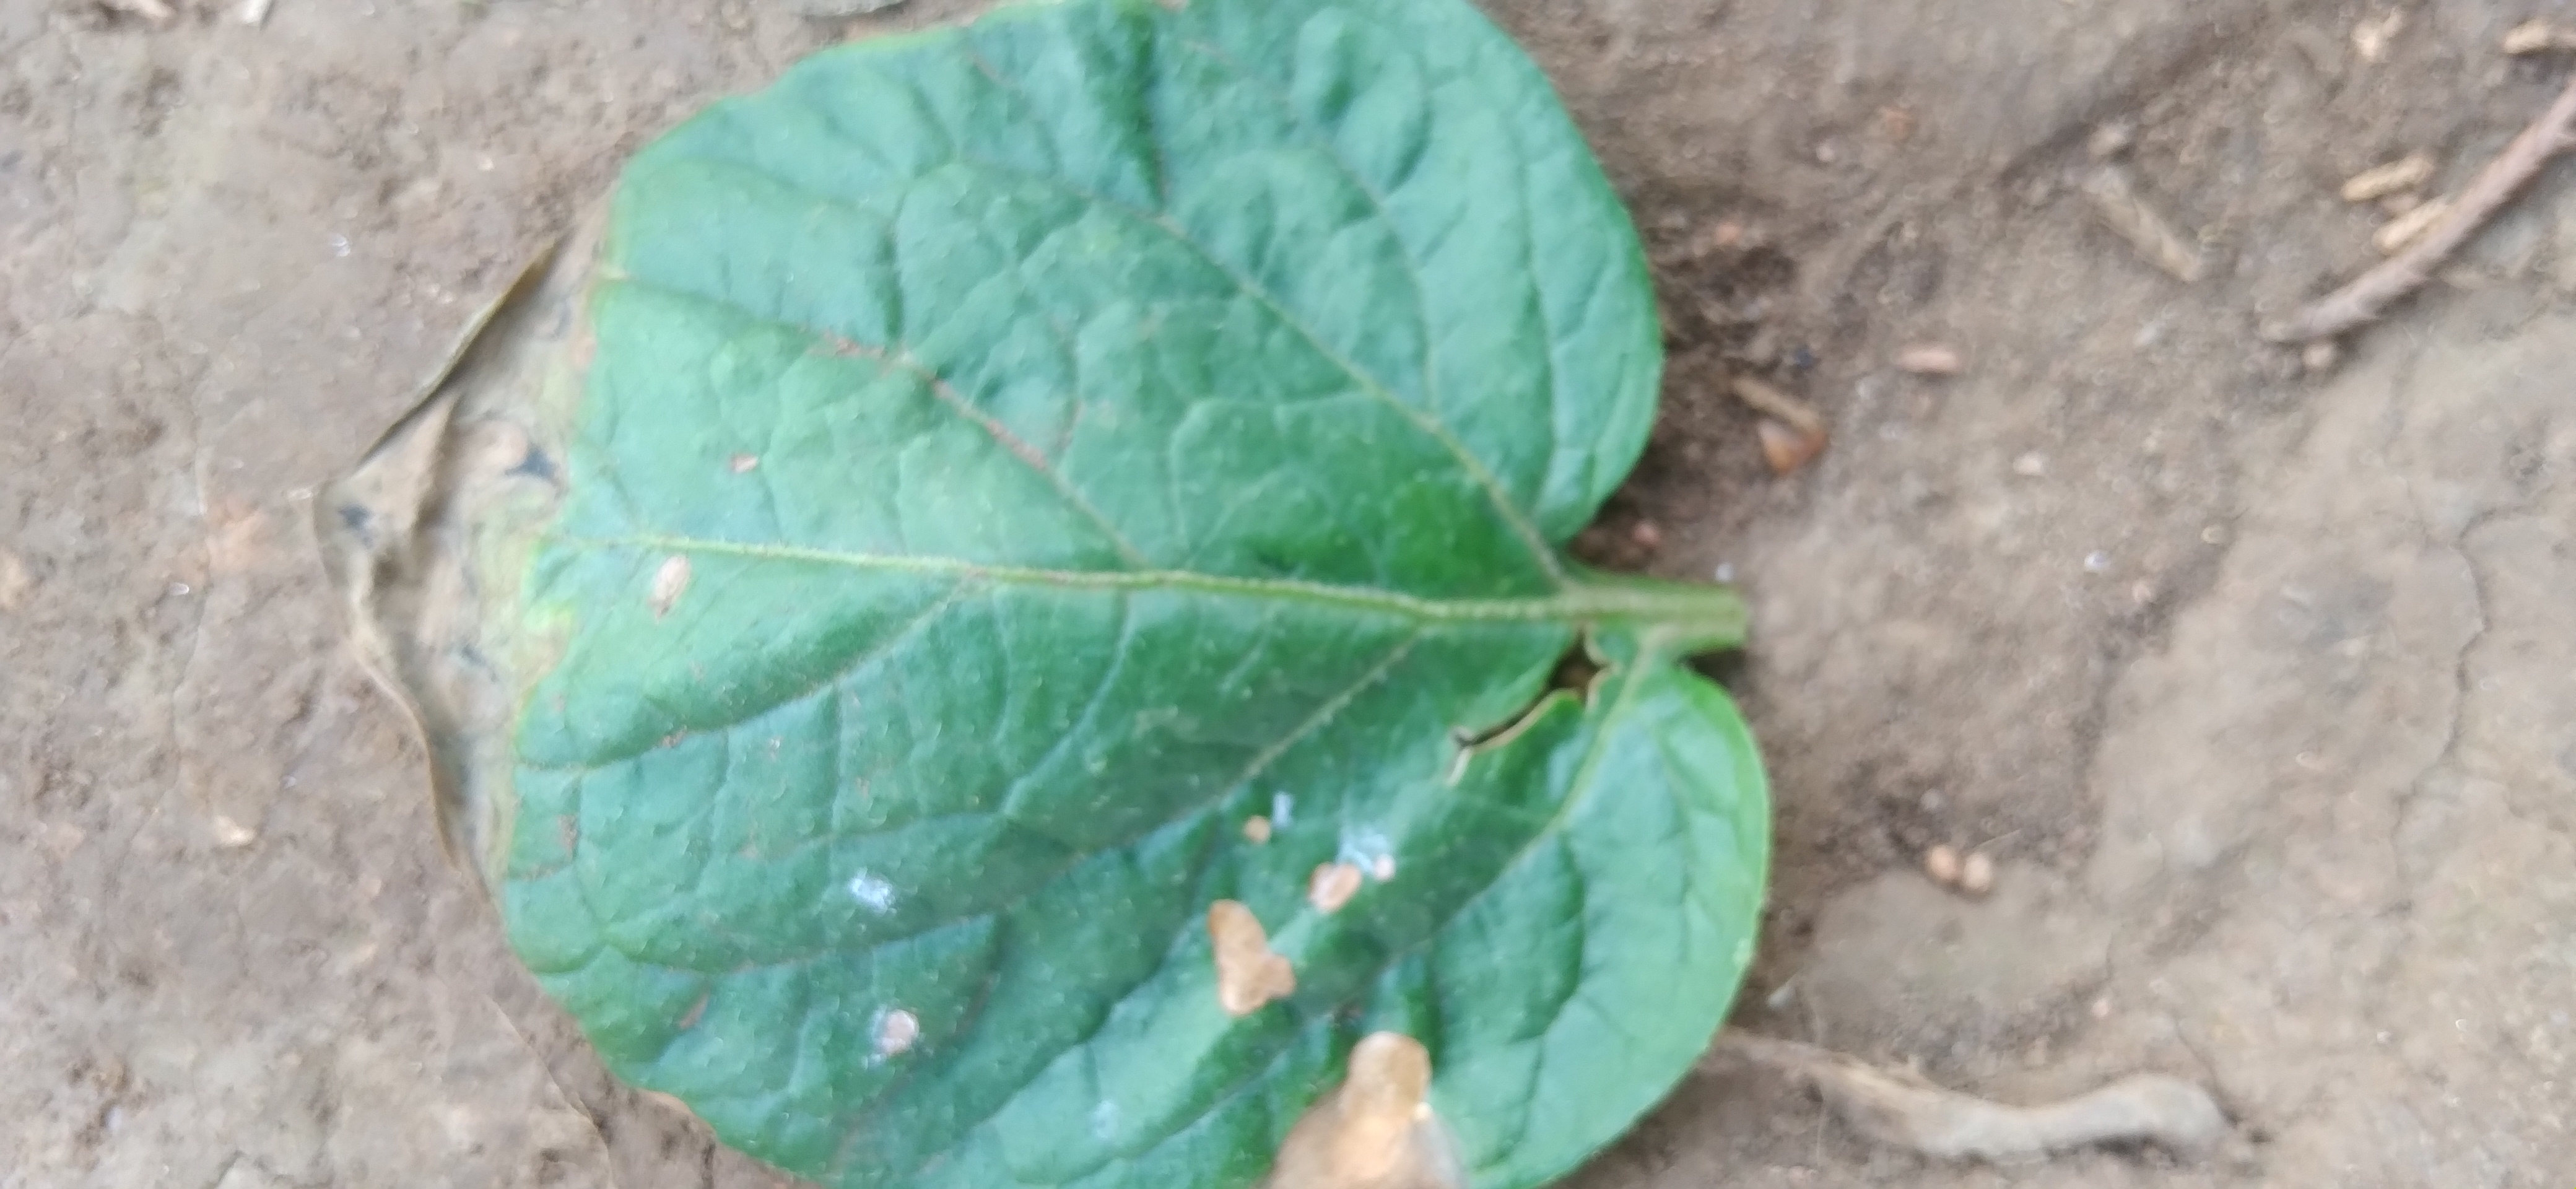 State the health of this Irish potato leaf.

early blight
